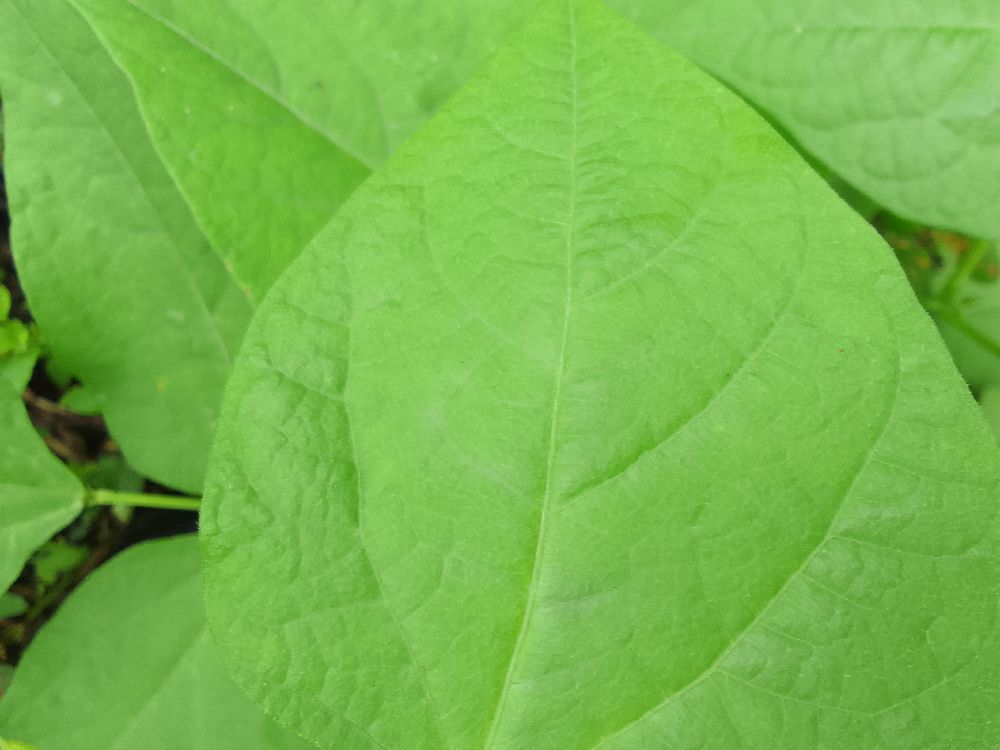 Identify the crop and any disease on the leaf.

common bean, healthy
